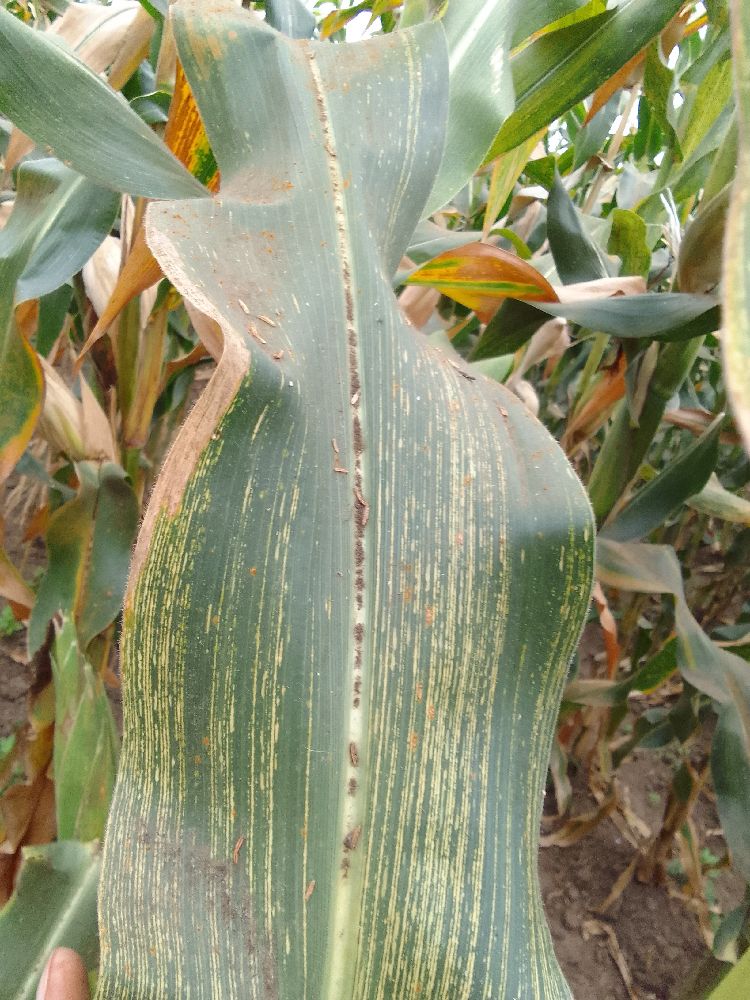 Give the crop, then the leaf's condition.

maize, maize streak virus
